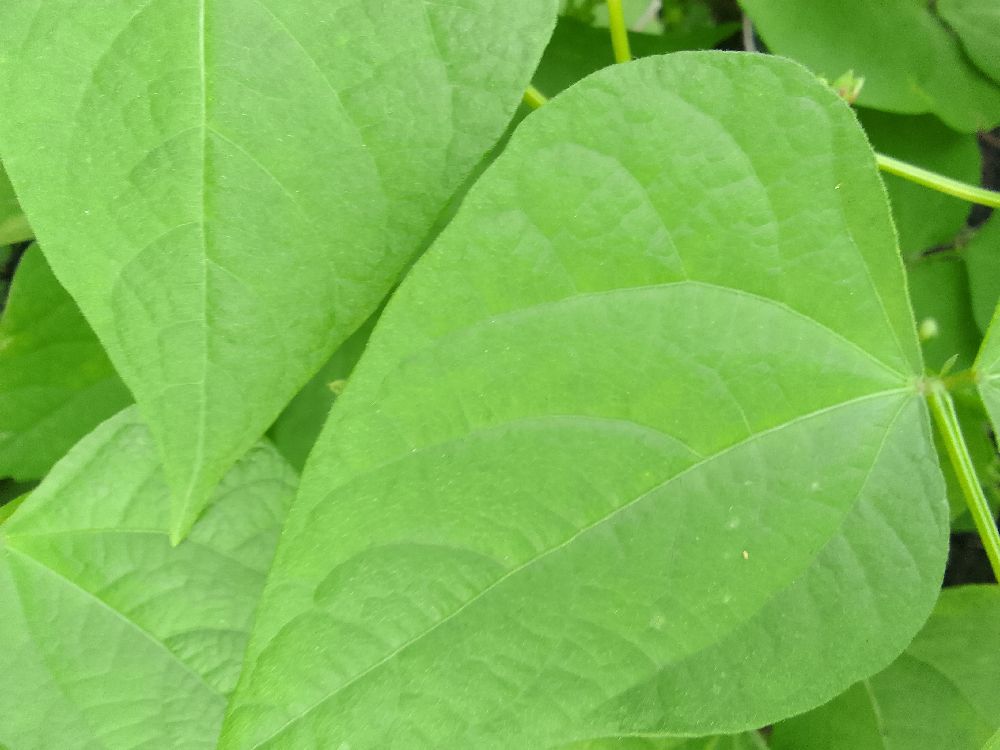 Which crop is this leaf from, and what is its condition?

common bean, healthy
